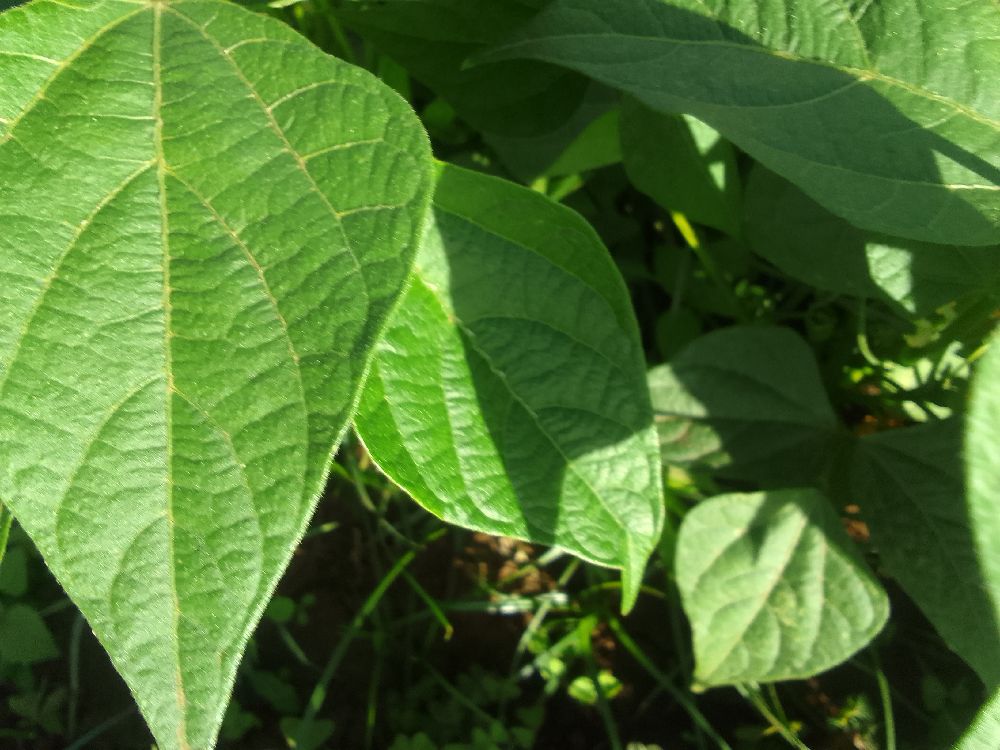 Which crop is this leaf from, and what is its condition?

common bean, healthy
